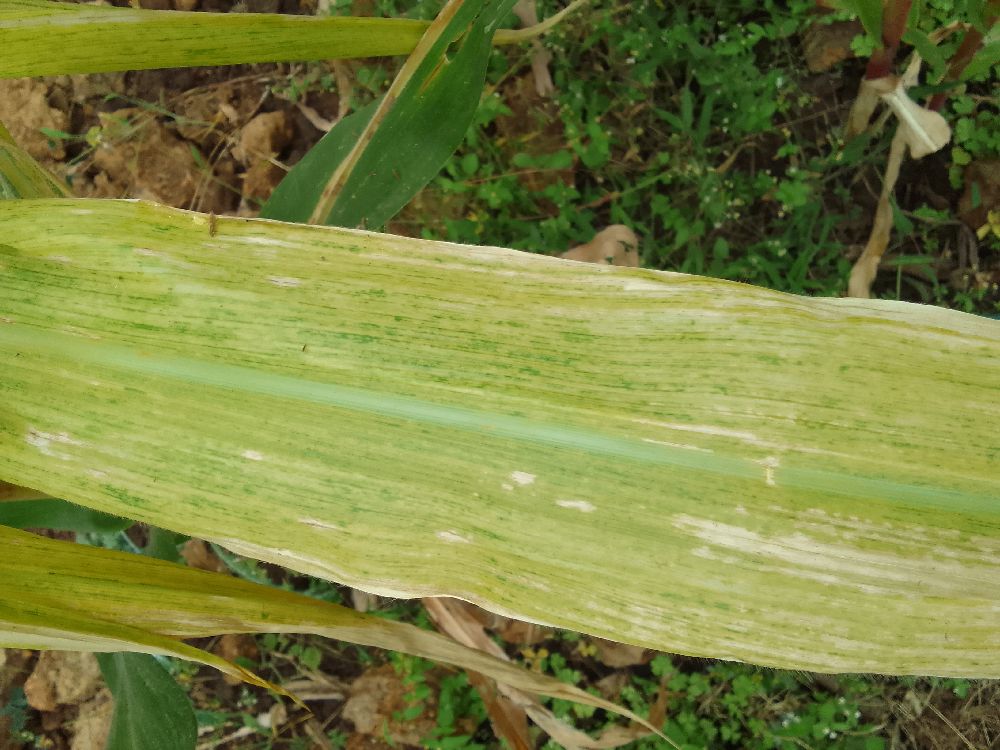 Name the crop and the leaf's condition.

maize, maize lethal necrosis
